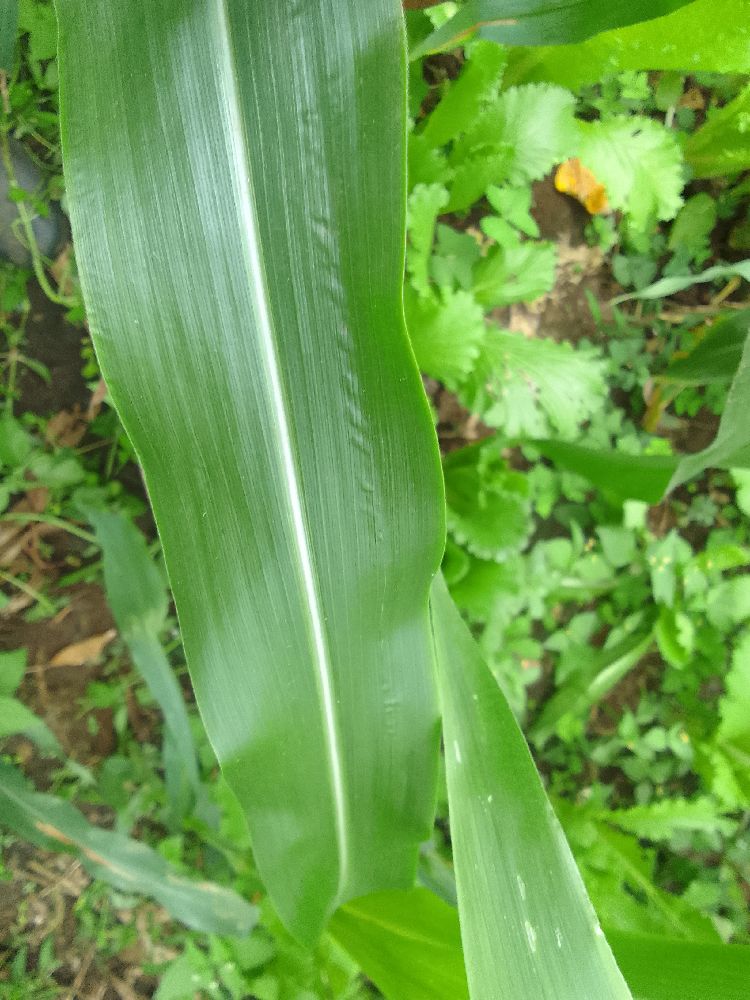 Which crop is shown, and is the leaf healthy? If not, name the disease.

maize, healthy
